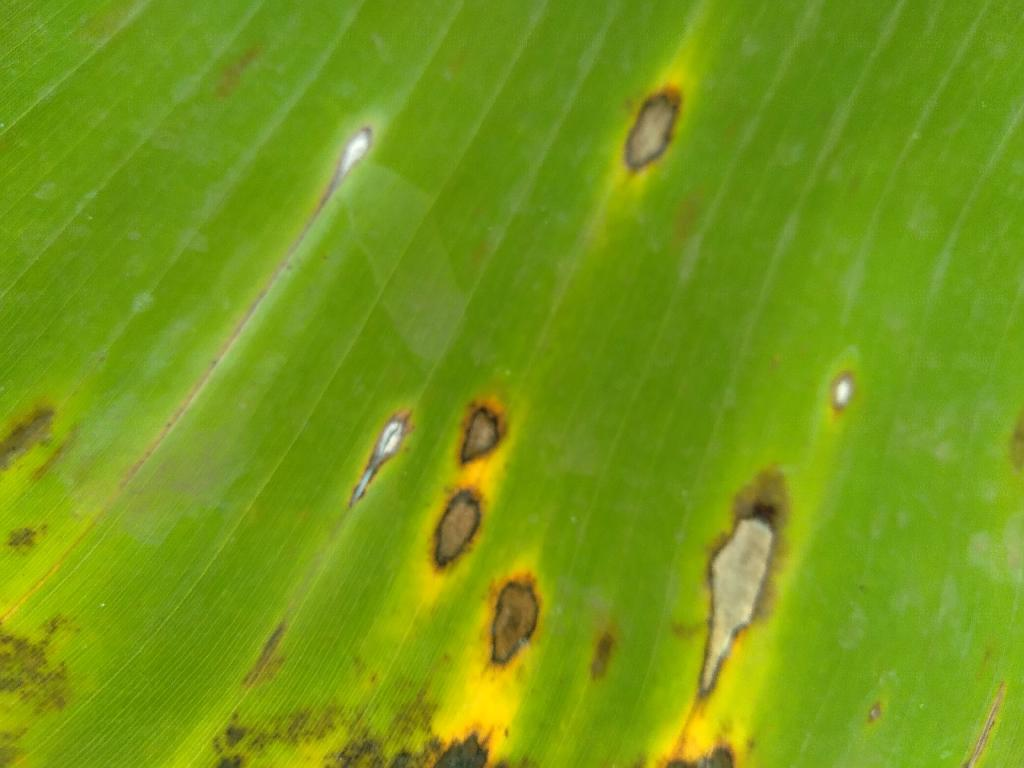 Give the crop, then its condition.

banana, black sigatoka
